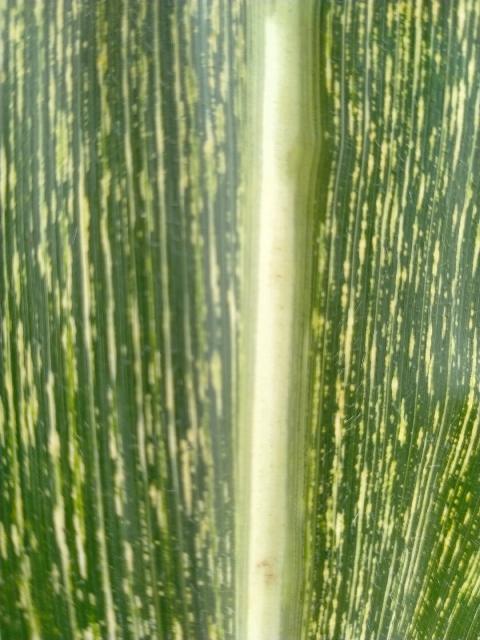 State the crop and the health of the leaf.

maize, maize streak virus
